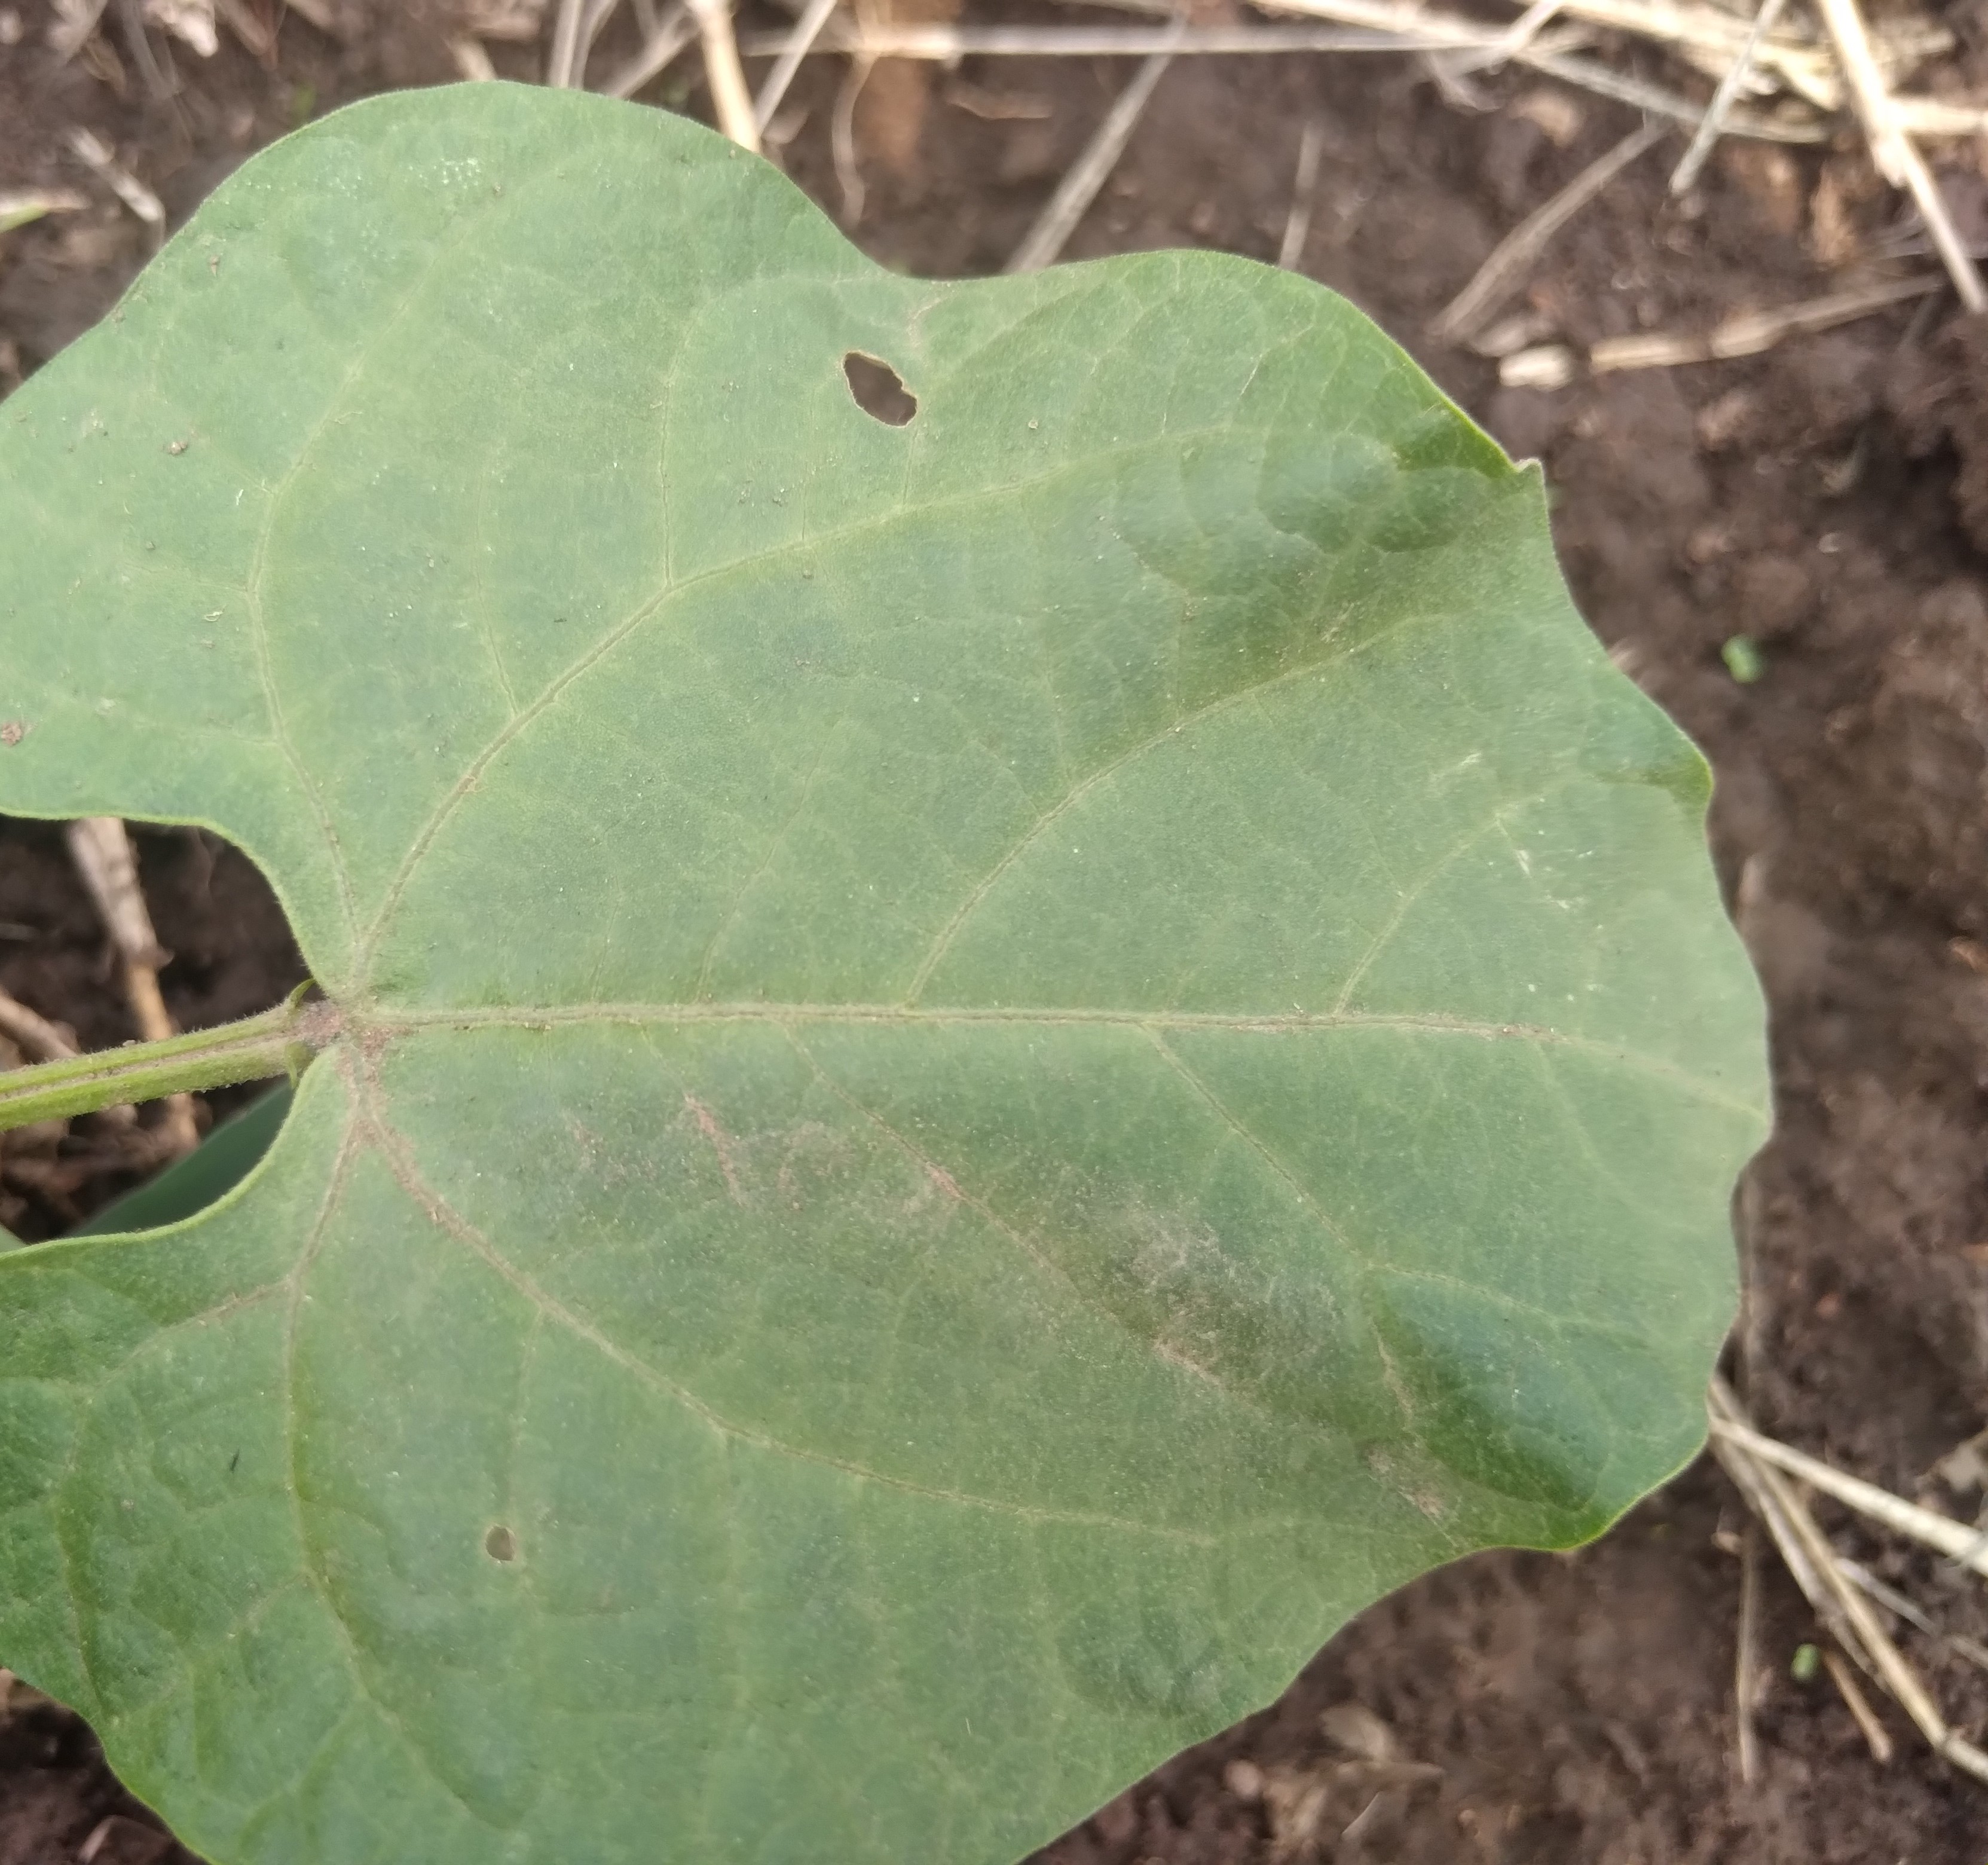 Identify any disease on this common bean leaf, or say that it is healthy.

healthy
